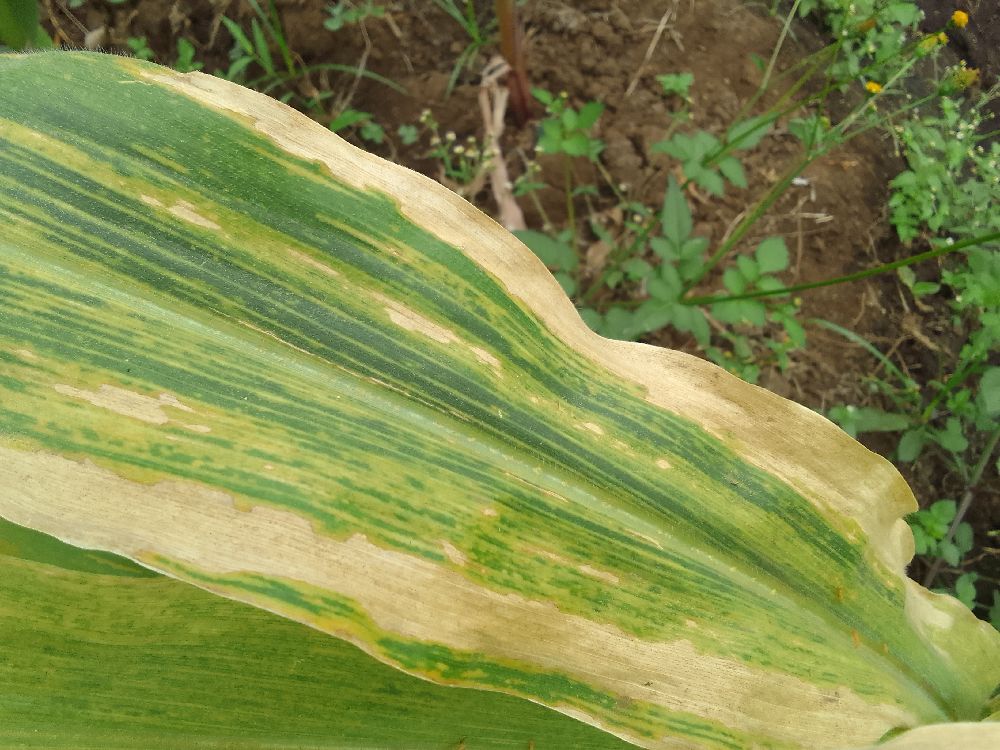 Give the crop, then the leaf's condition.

maize, maize lethal necrosis
